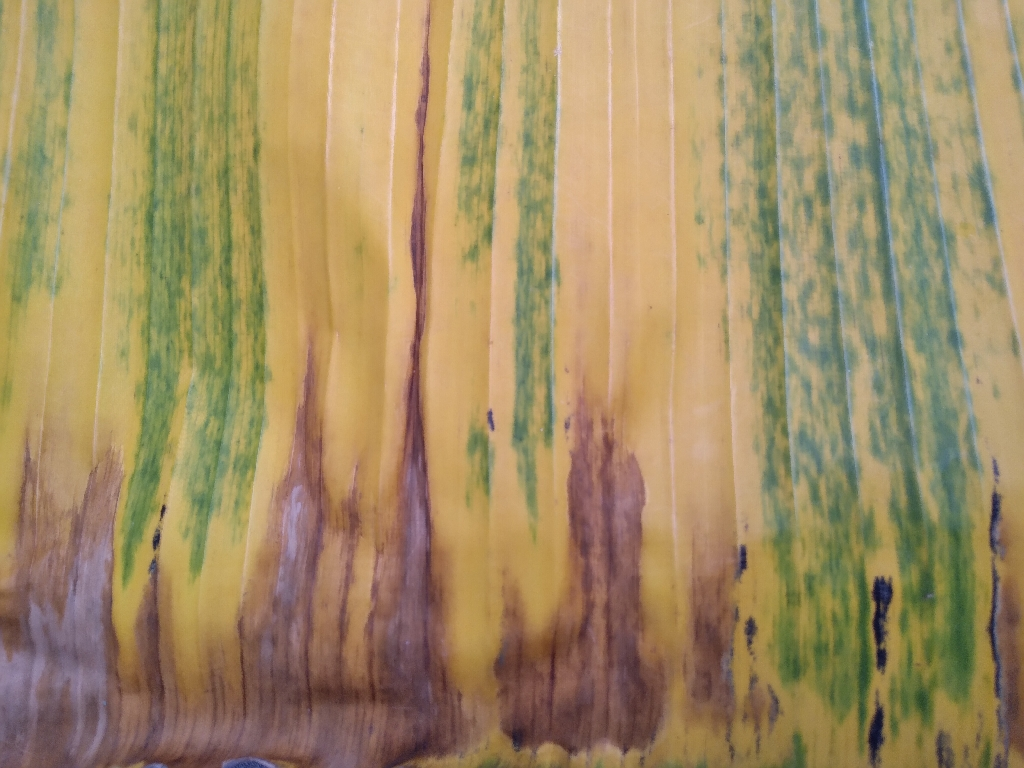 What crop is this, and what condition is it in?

banana, fusarium wilt race 1
